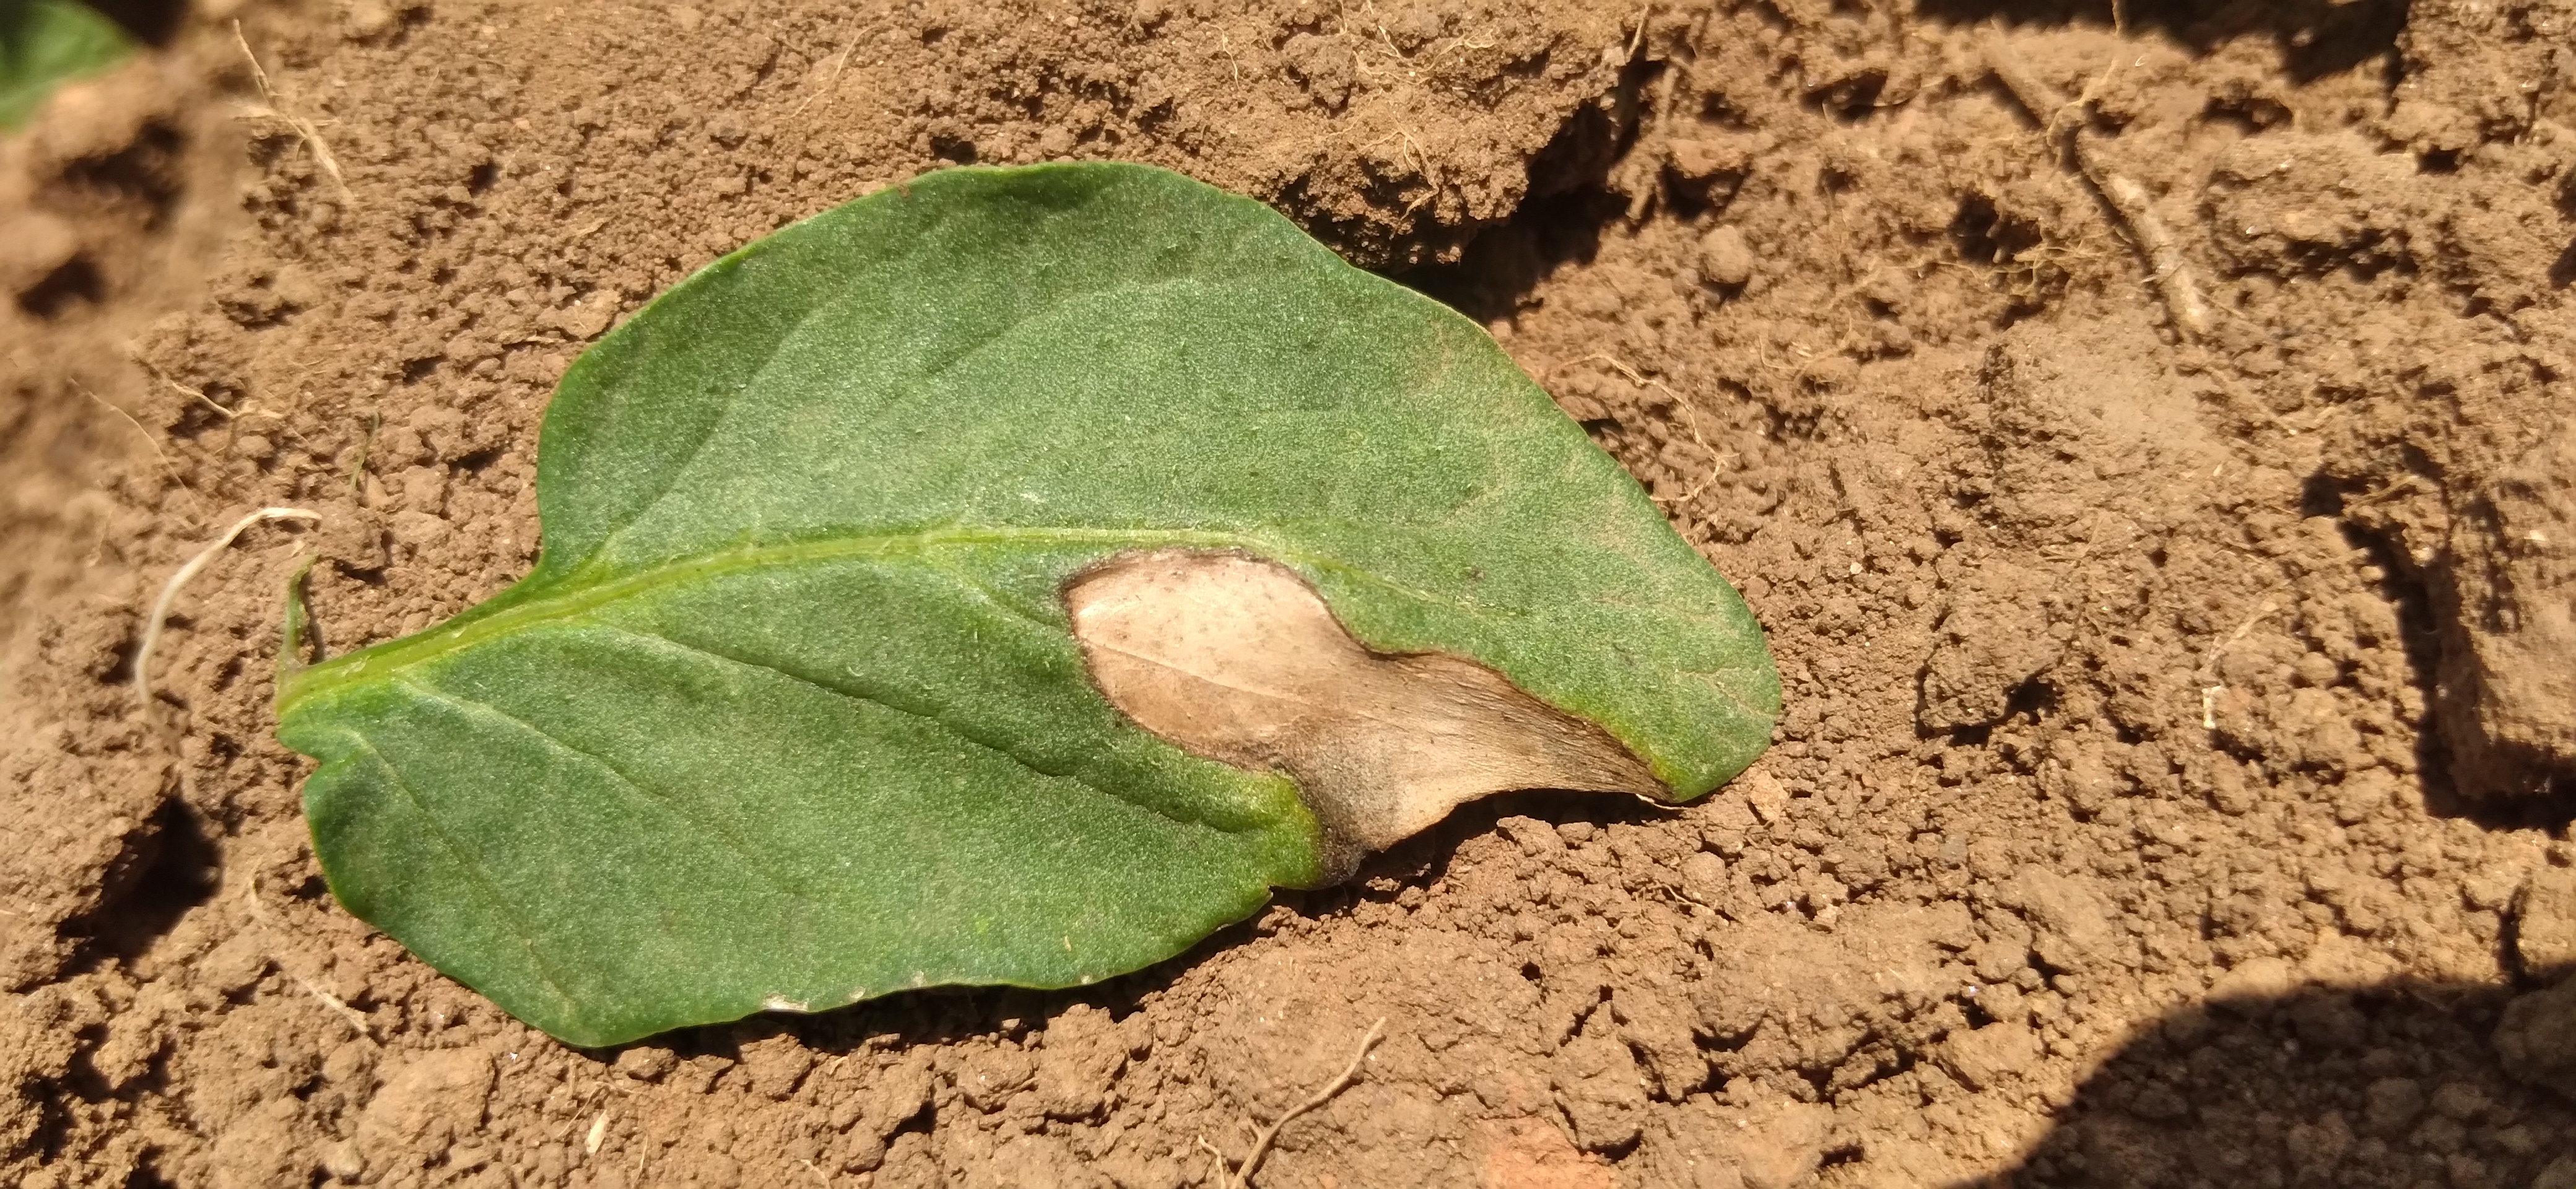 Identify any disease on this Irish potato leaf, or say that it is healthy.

early blight
